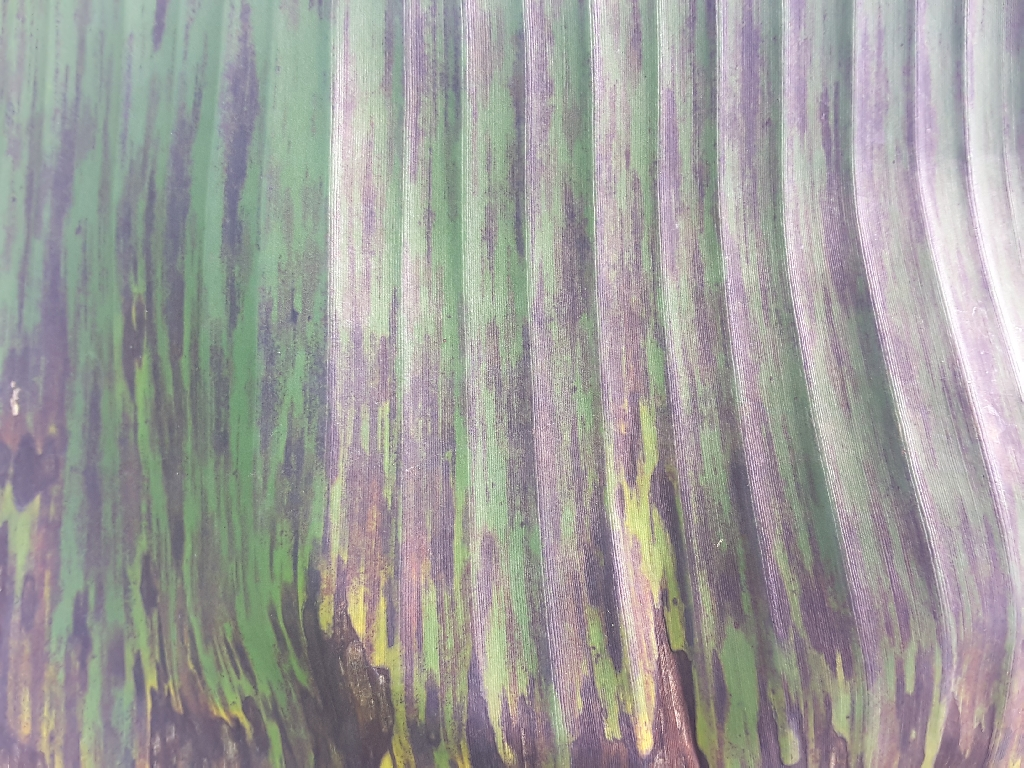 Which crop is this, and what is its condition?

banana, black sigatoka
